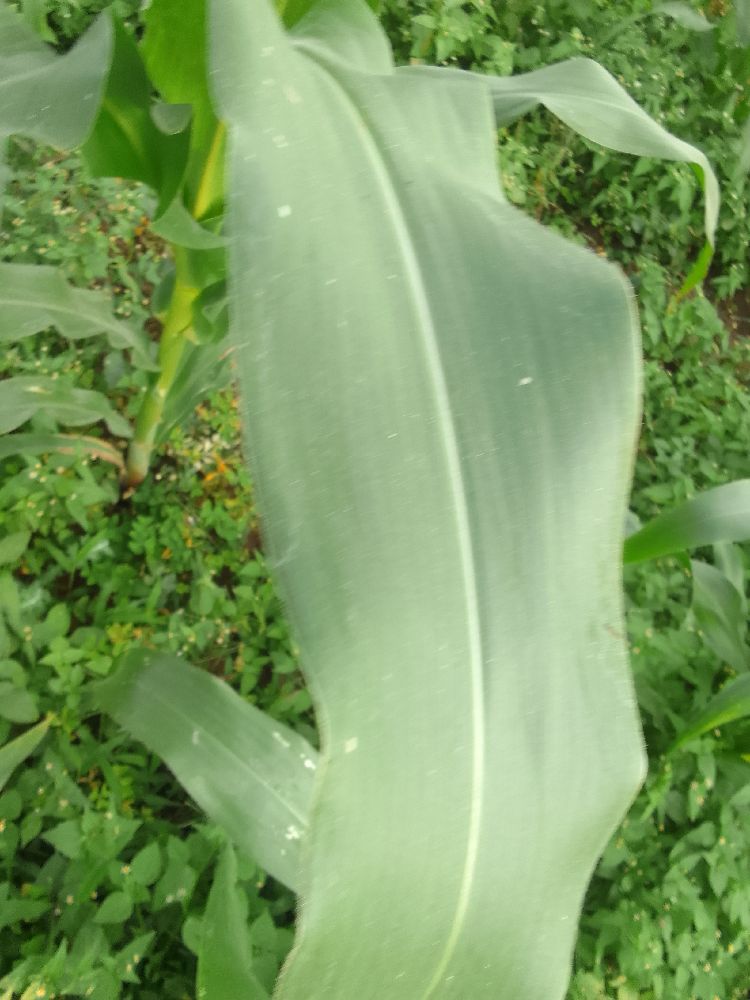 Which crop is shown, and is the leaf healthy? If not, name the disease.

maize, healthy
